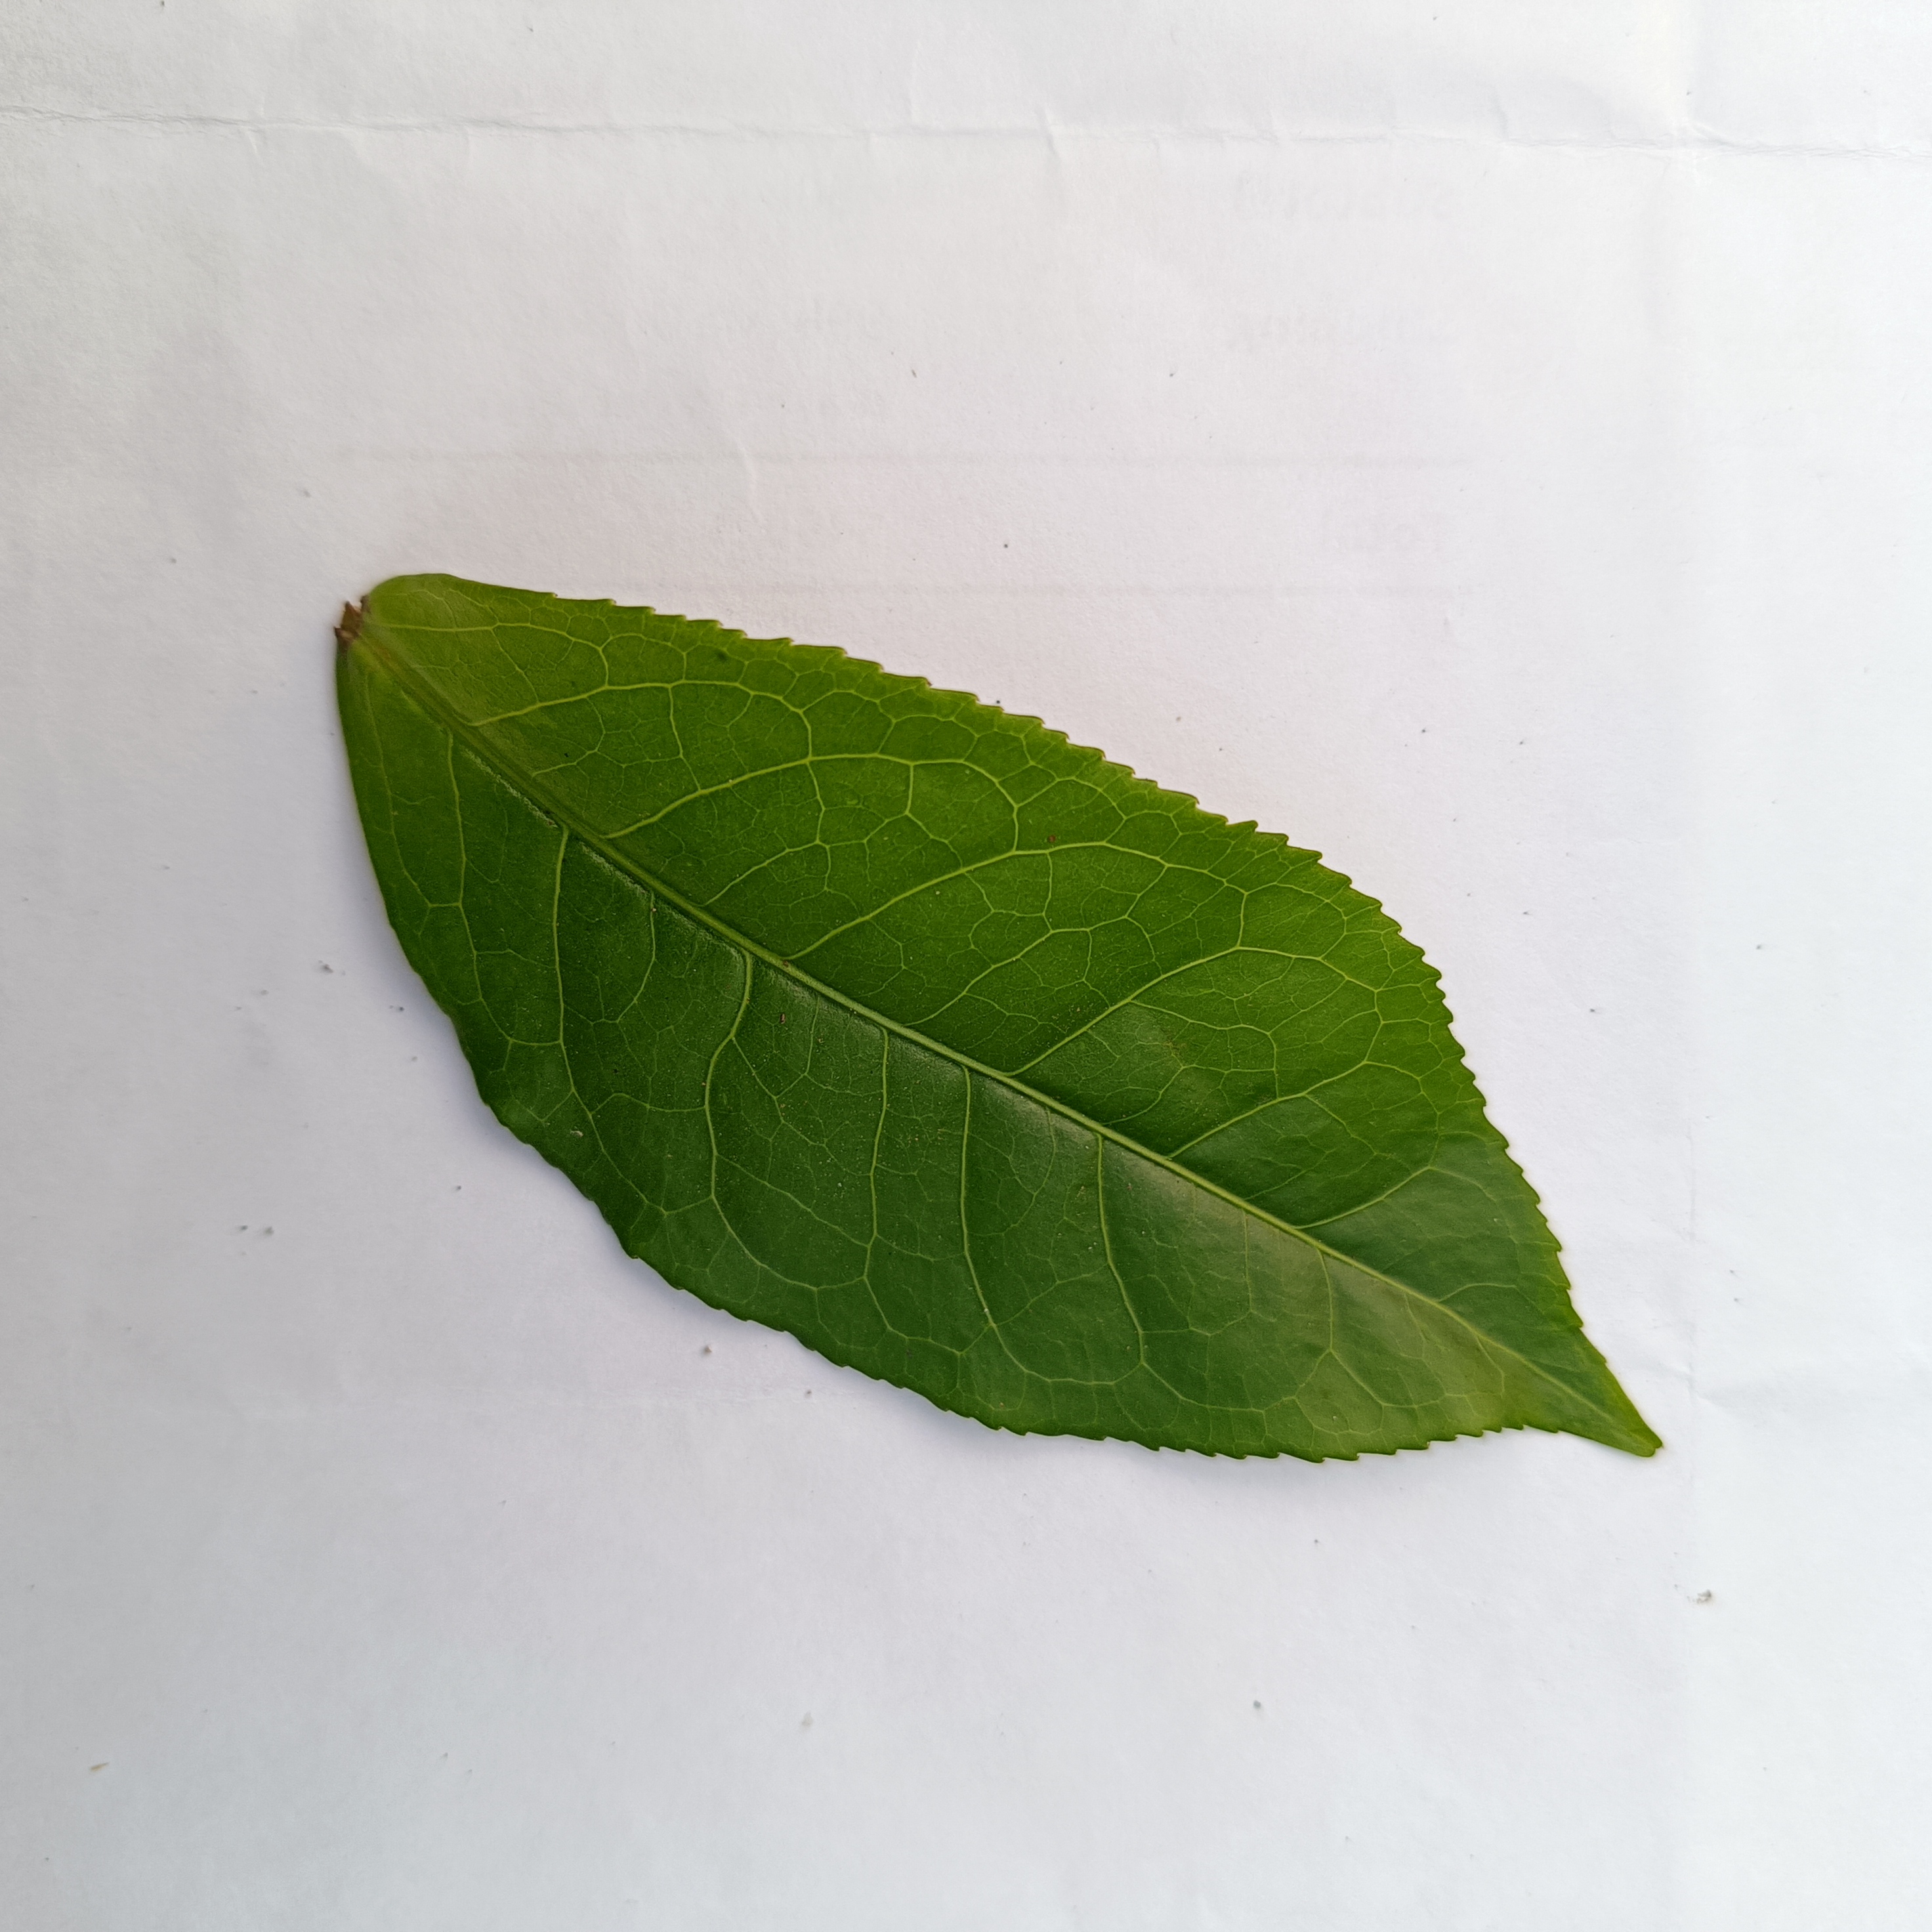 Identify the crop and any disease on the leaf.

tea, healthy
